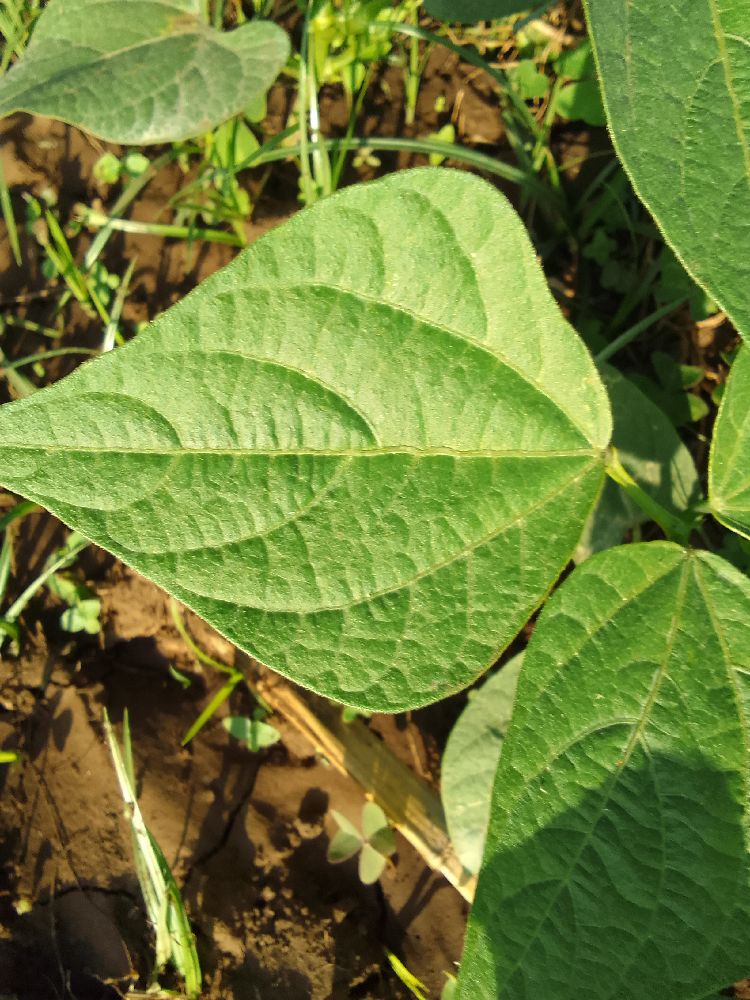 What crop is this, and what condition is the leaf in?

common bean, healthy
